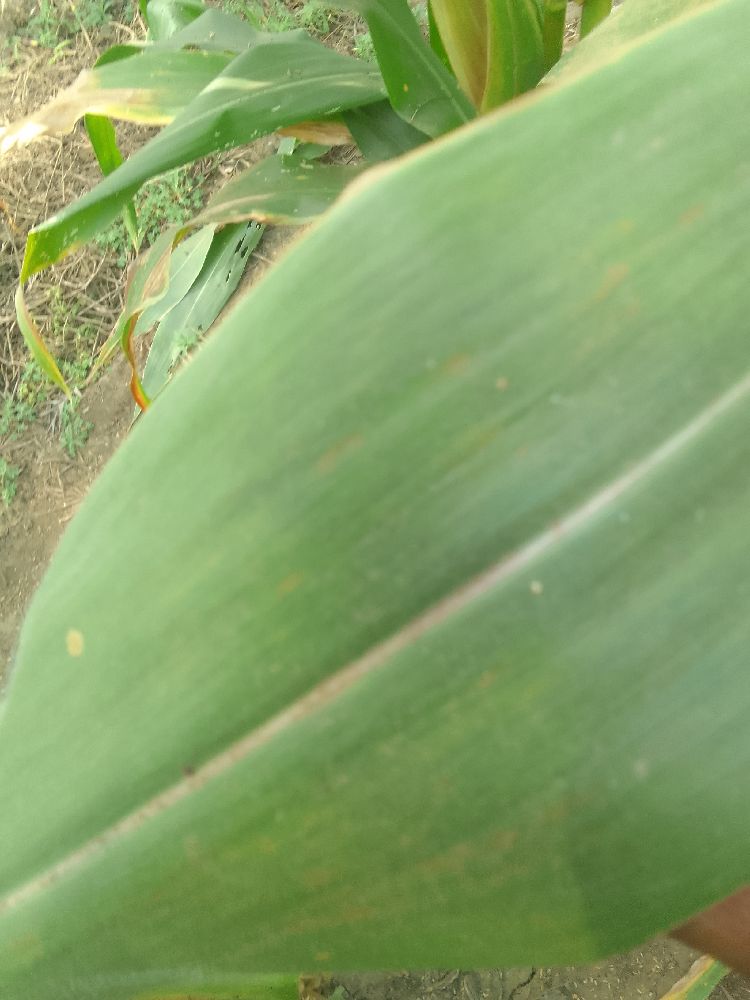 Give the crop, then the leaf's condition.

maize, healthy
